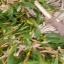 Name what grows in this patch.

grass
